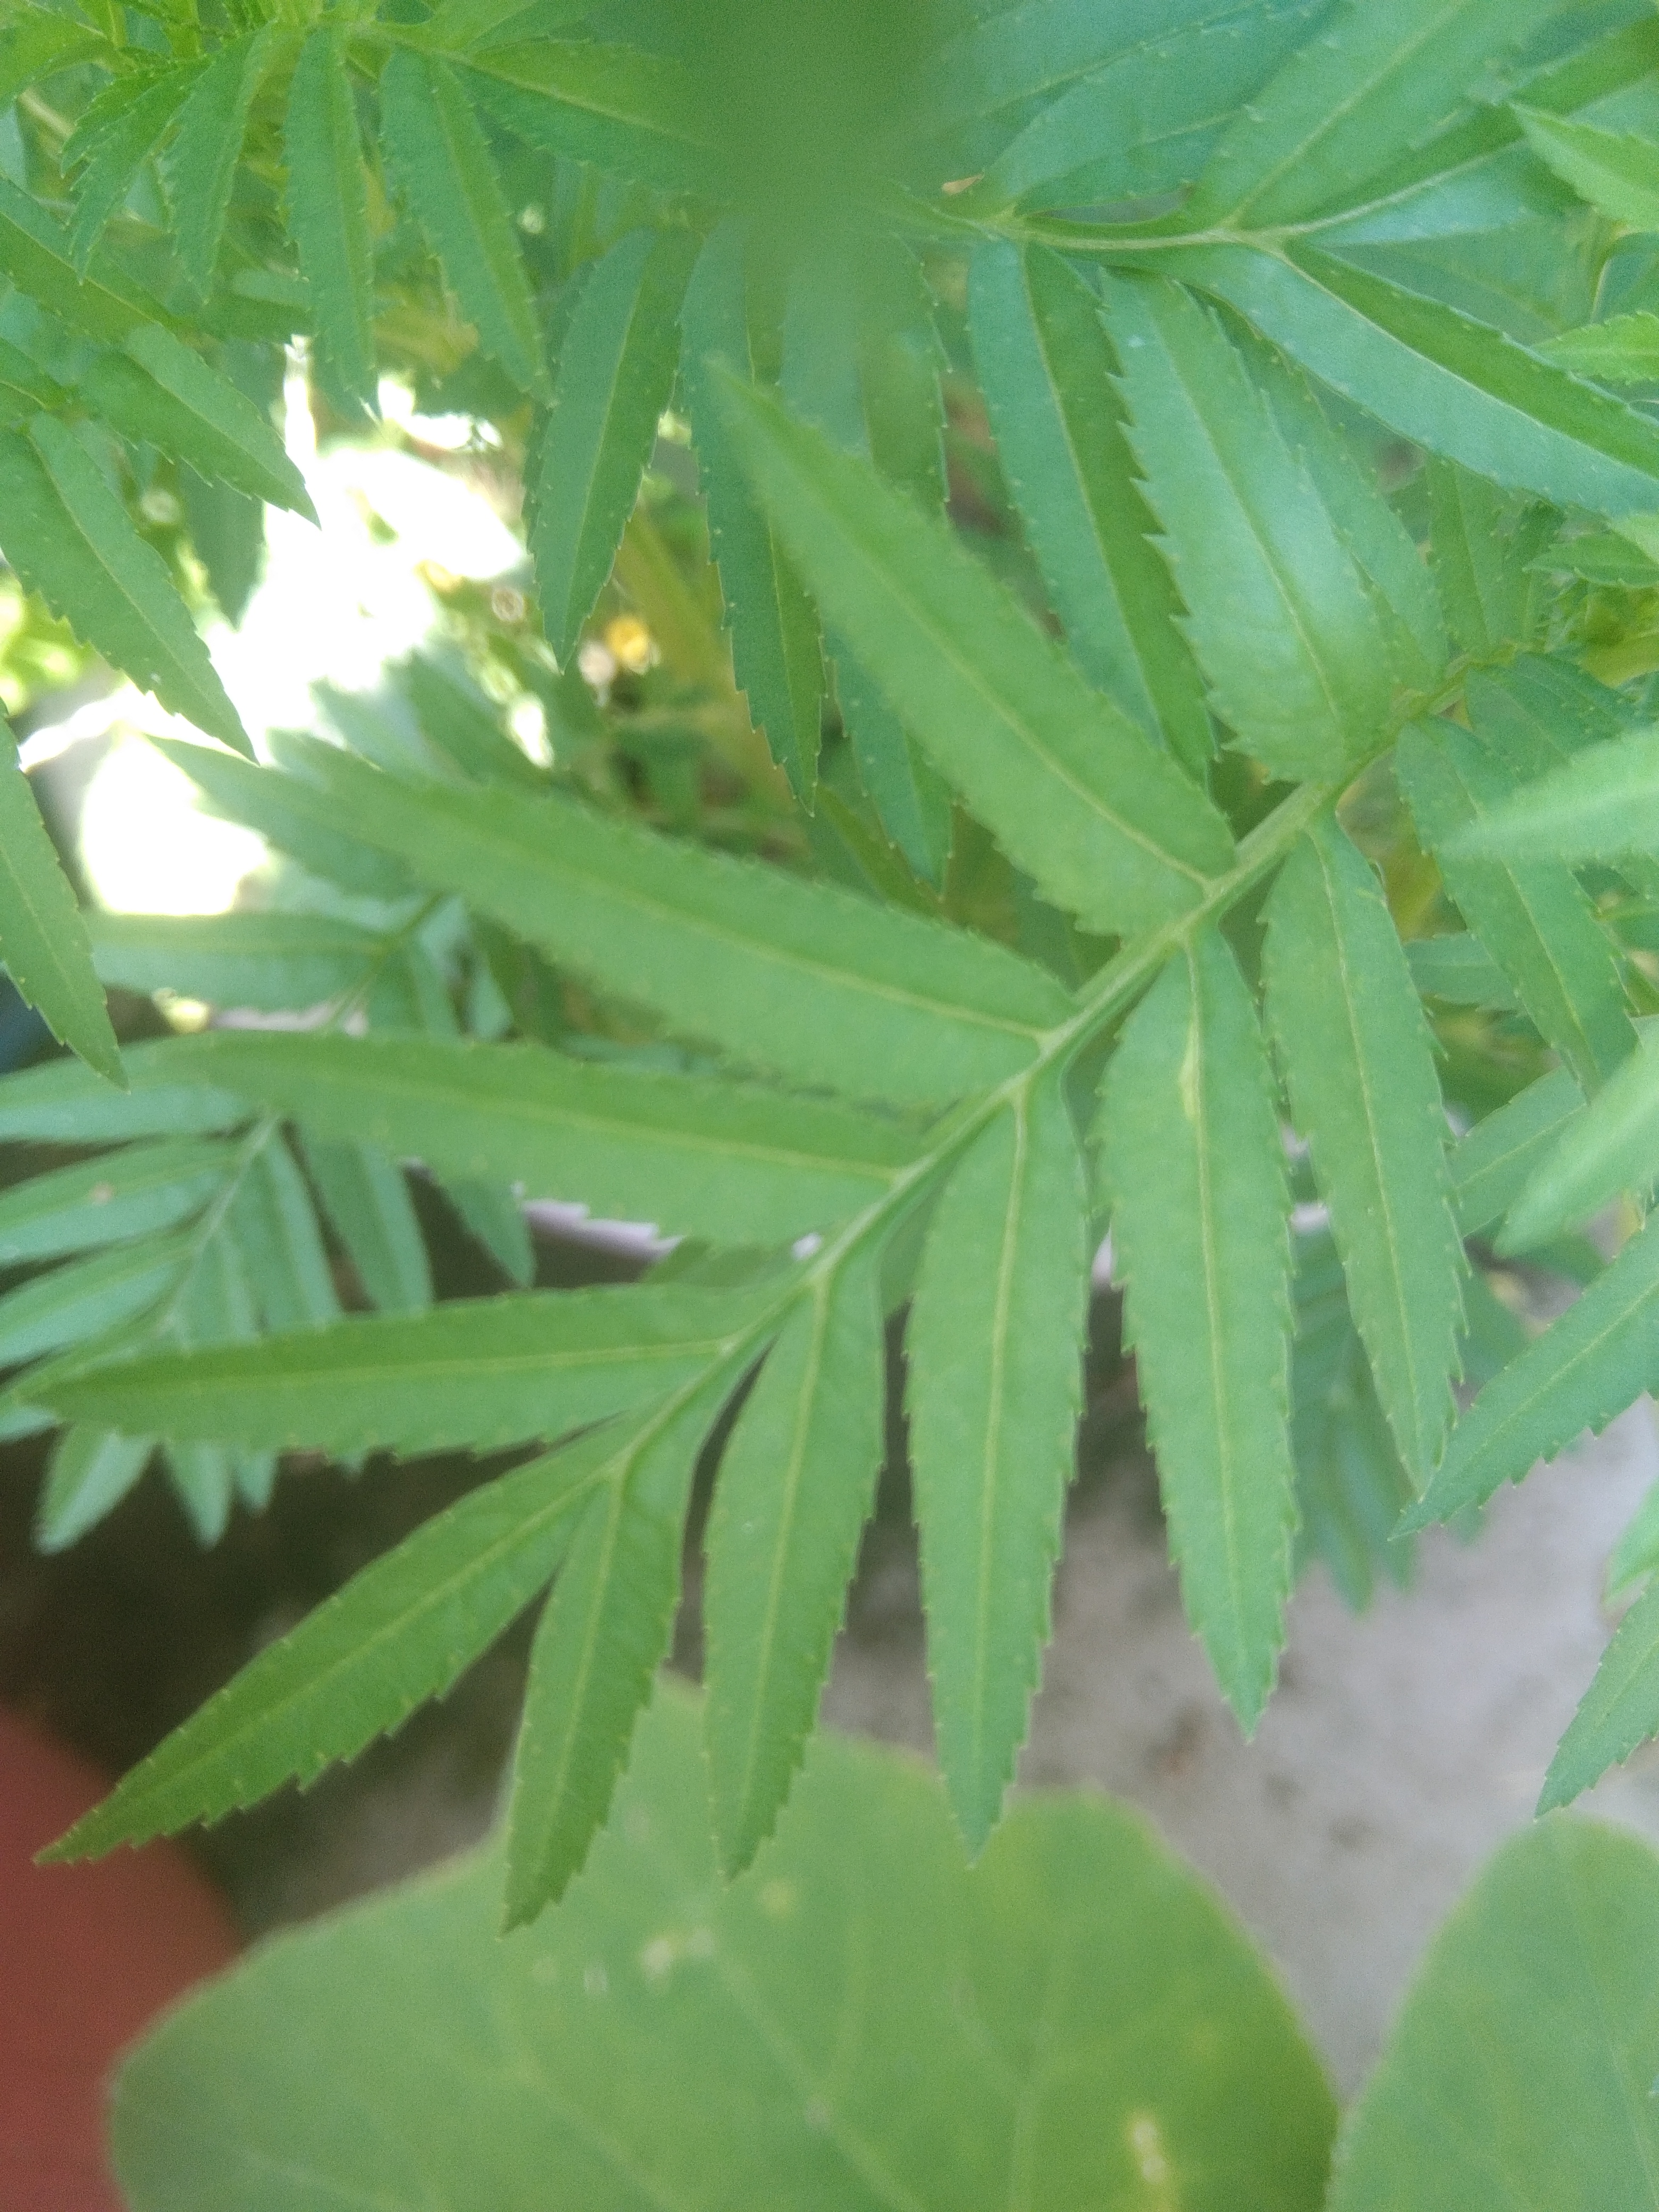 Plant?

marigold
